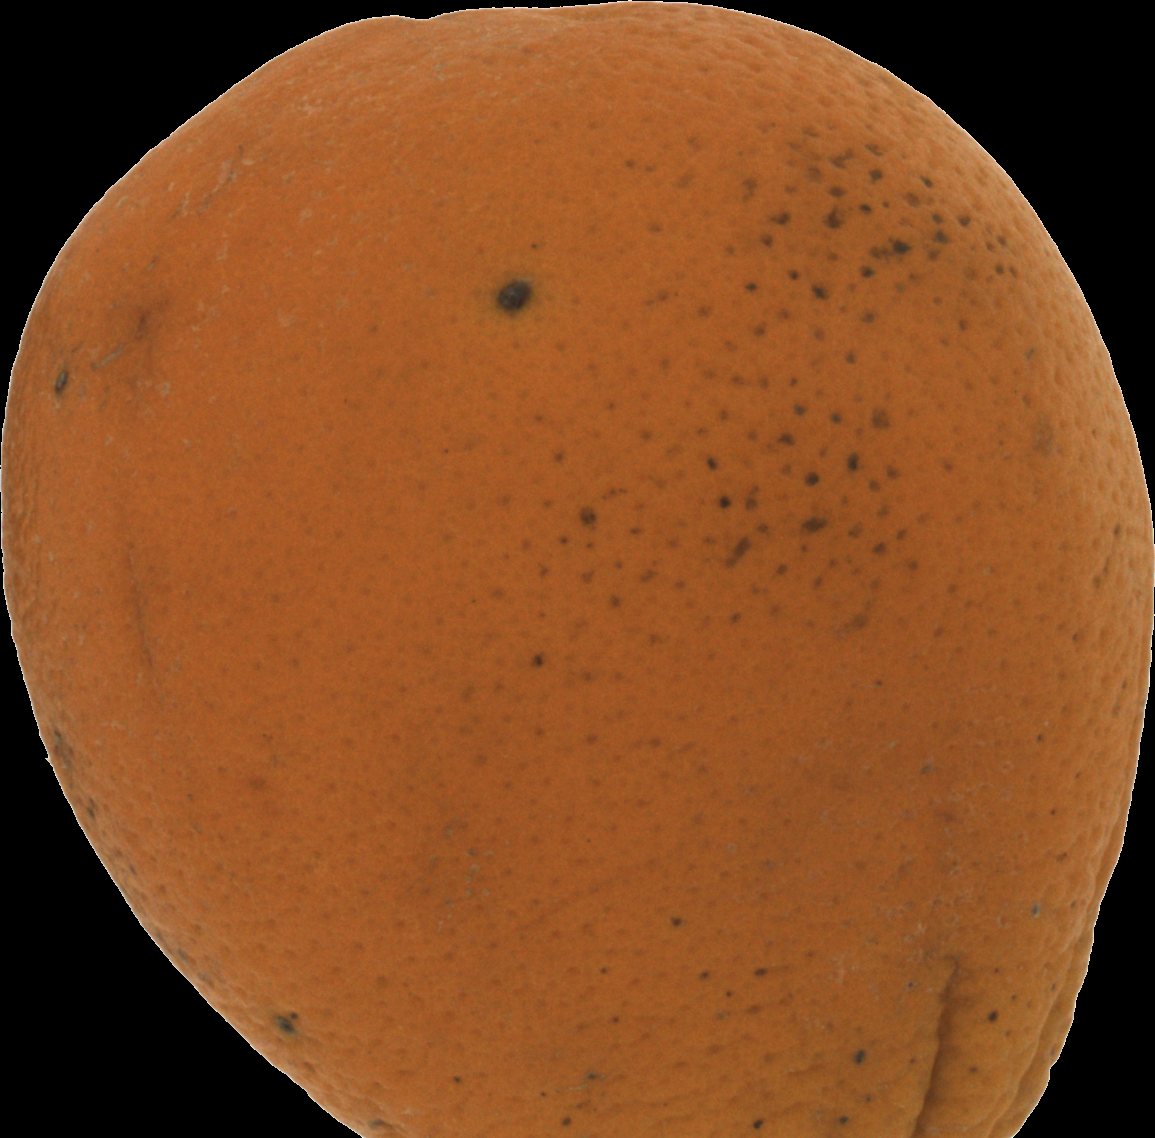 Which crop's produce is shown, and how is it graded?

orange, bad
